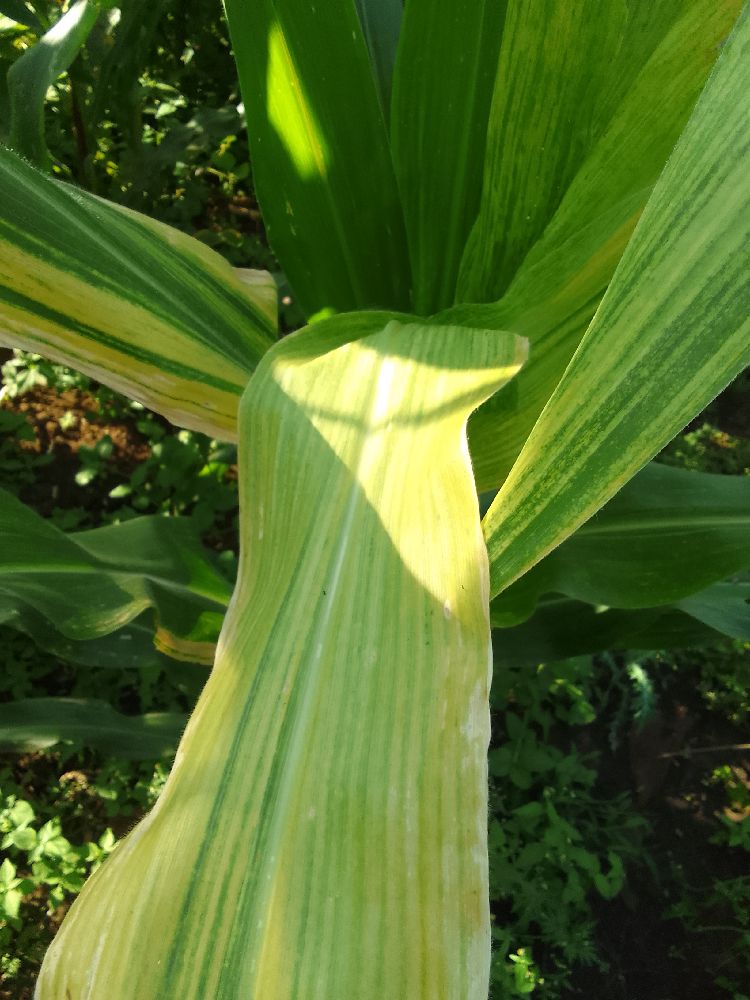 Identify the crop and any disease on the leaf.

maize, maize lethal necrosis
